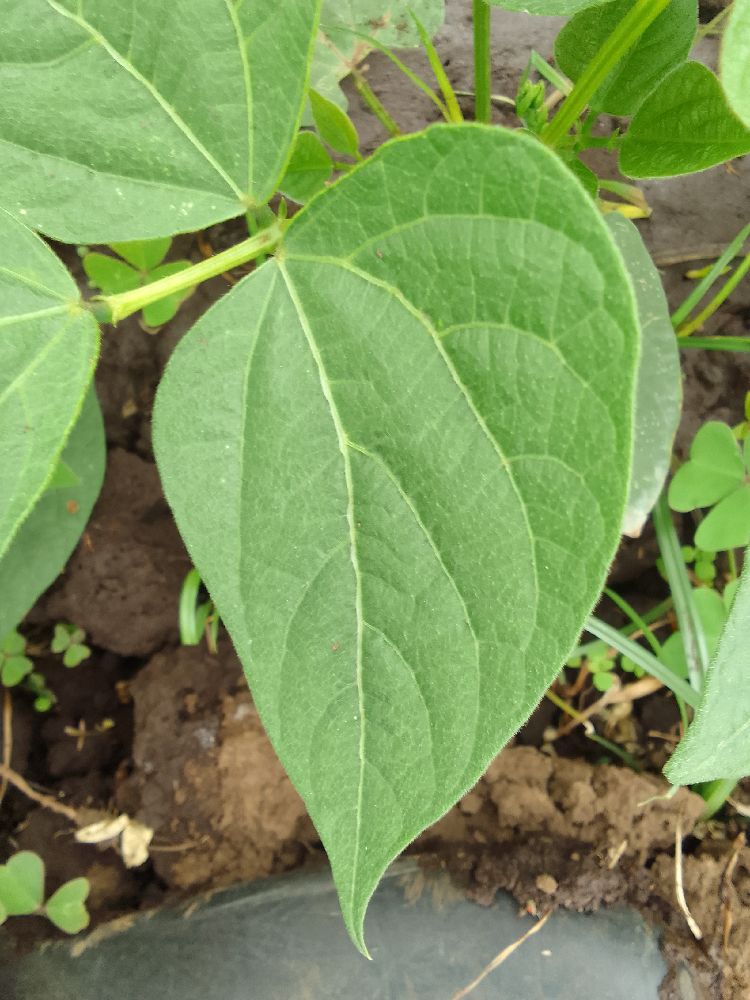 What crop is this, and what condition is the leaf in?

common bean, healthy
